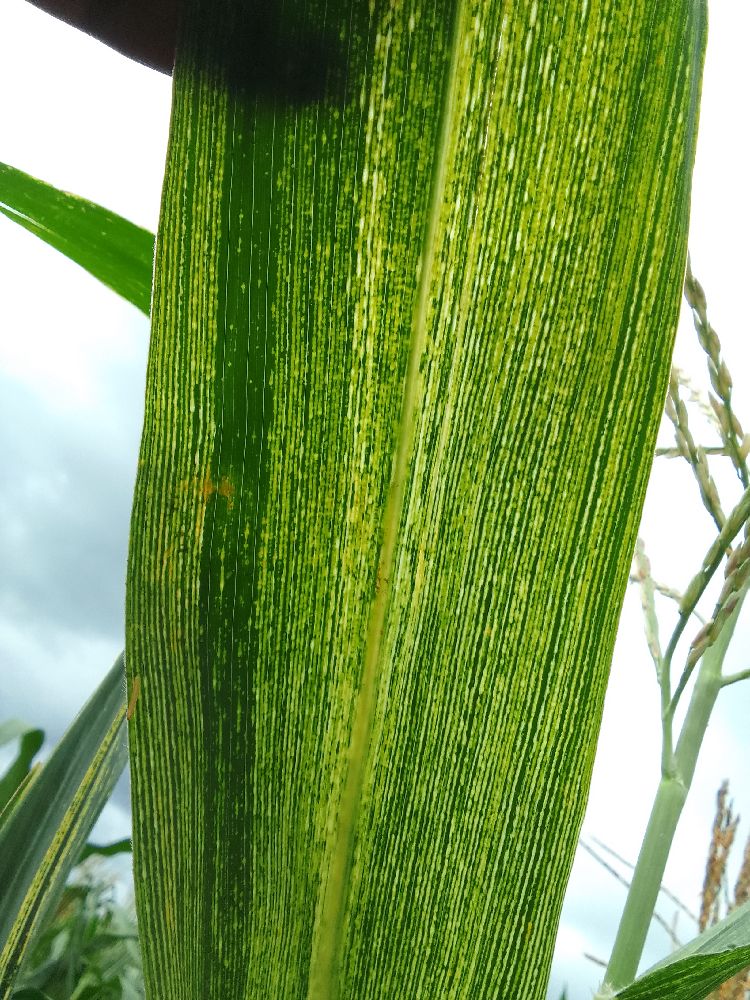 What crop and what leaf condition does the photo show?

maize, maize streak virus
